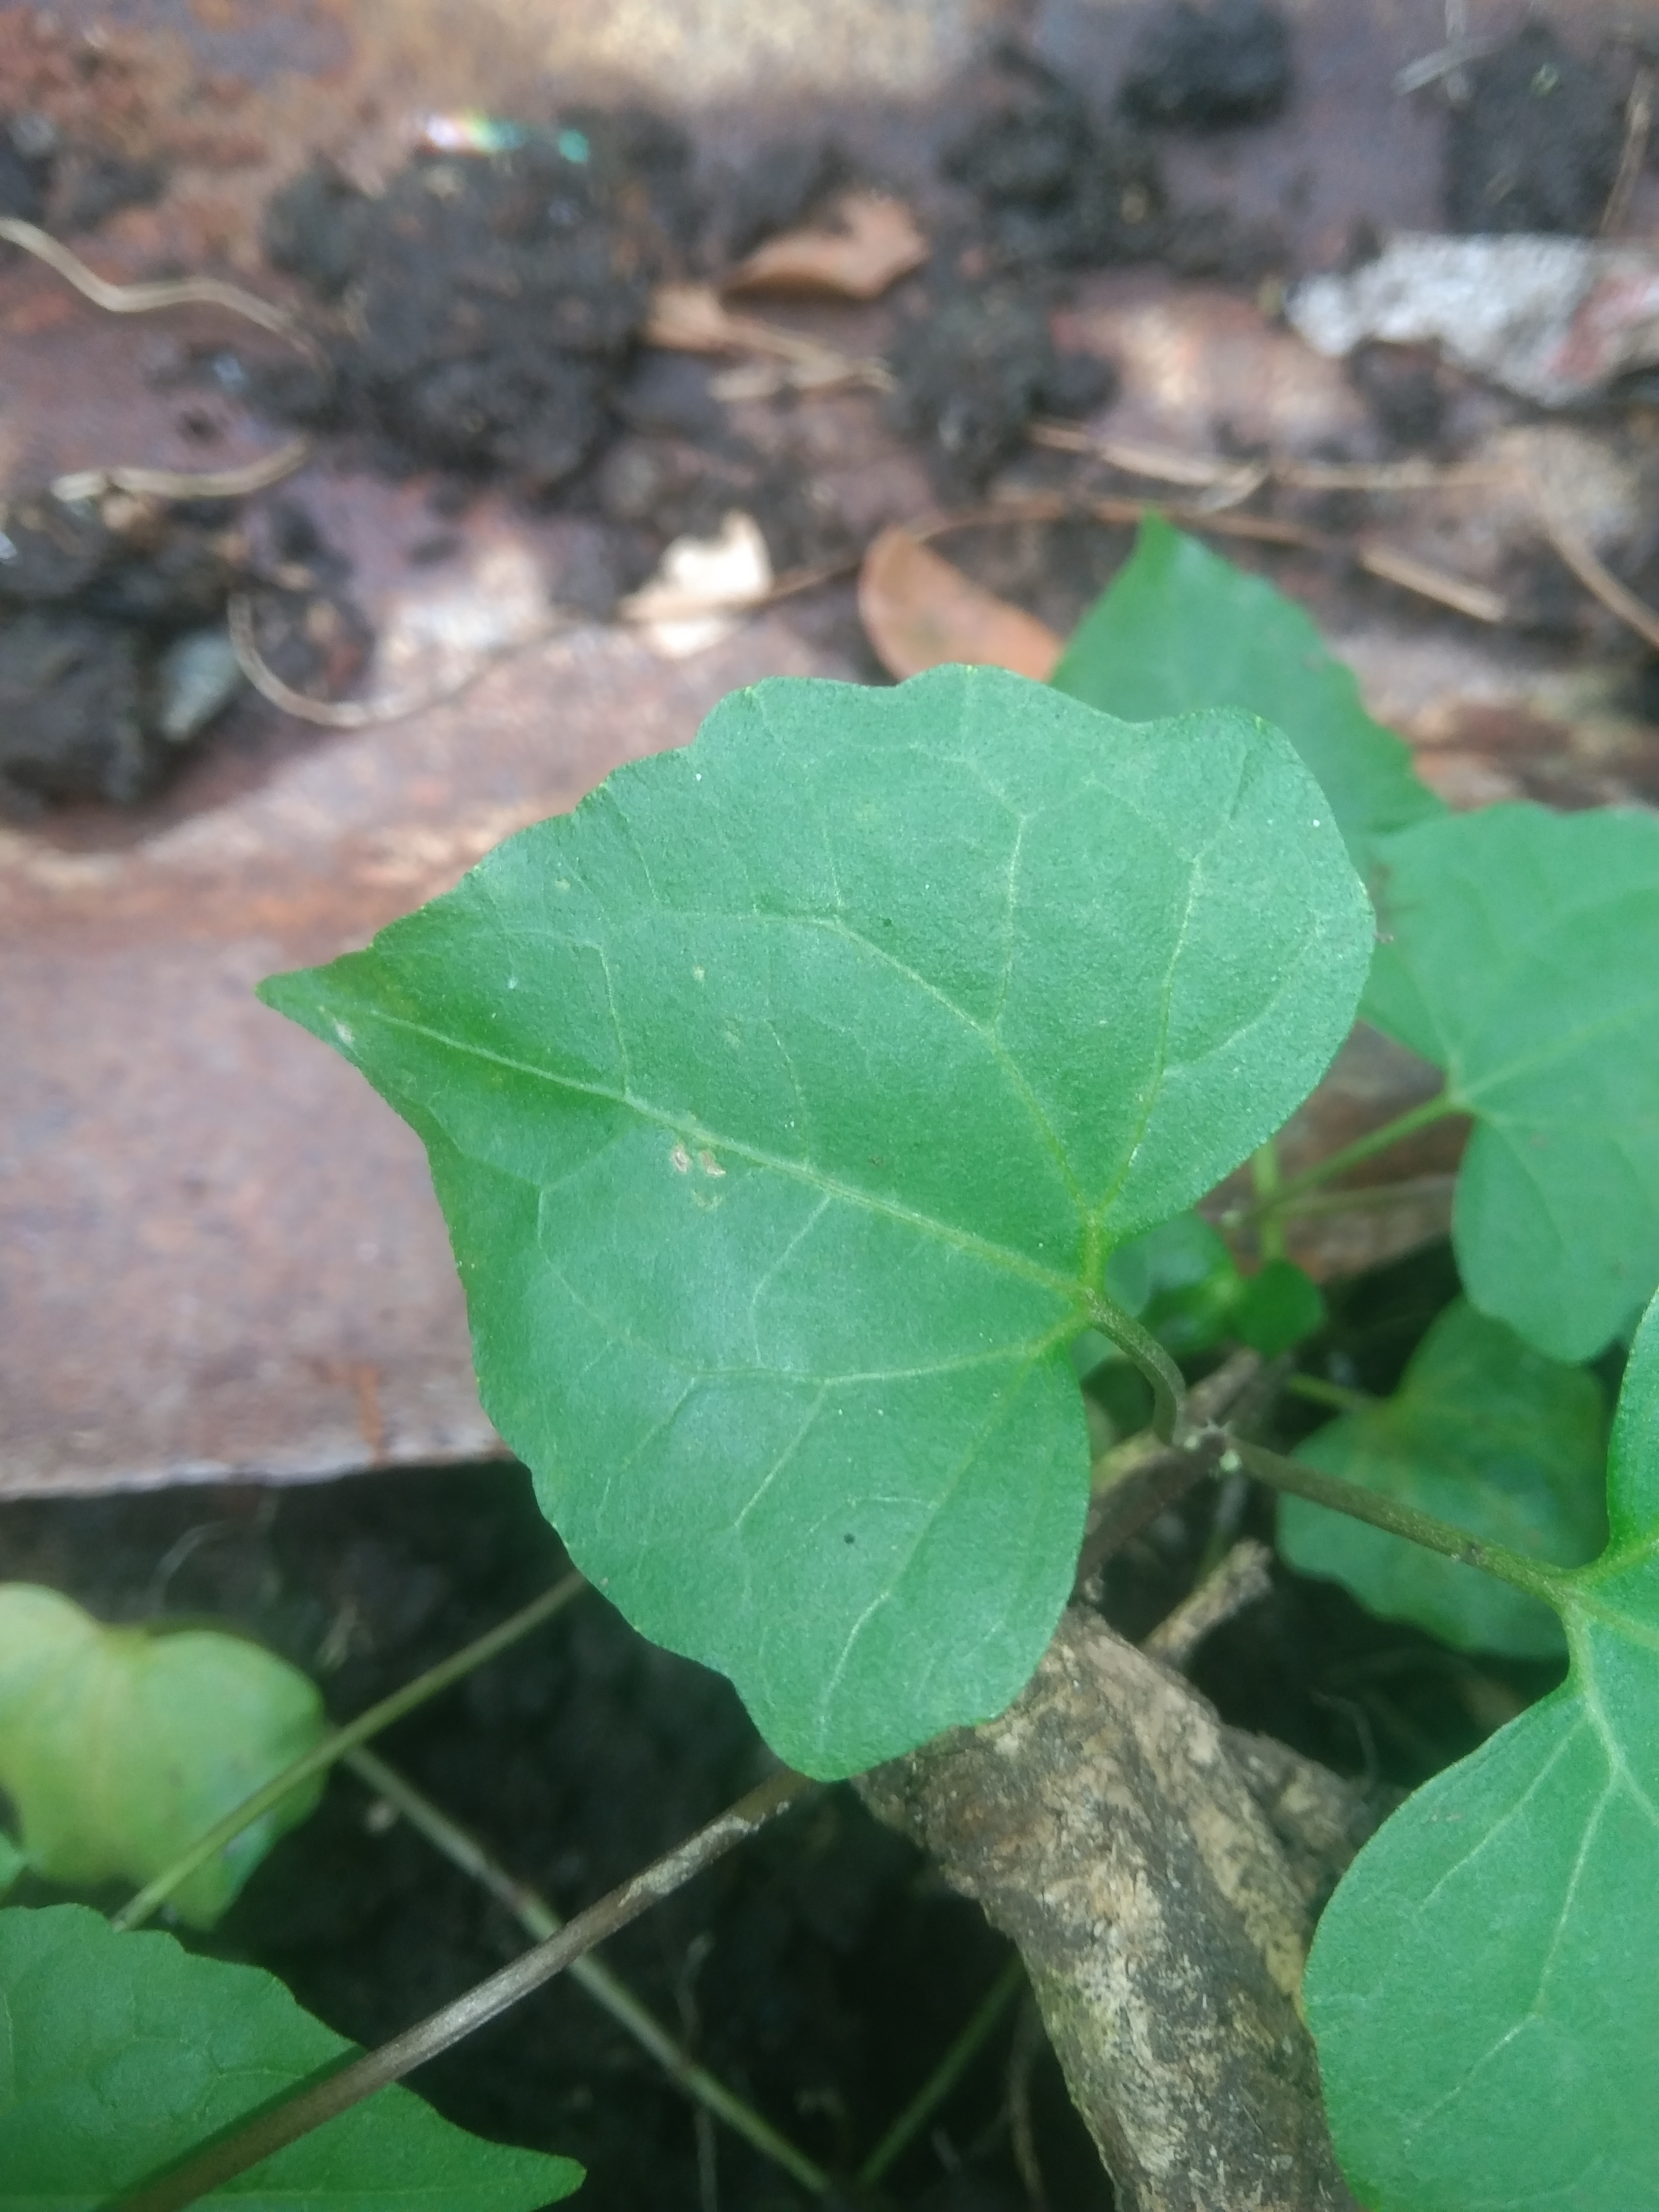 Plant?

bitter vine
